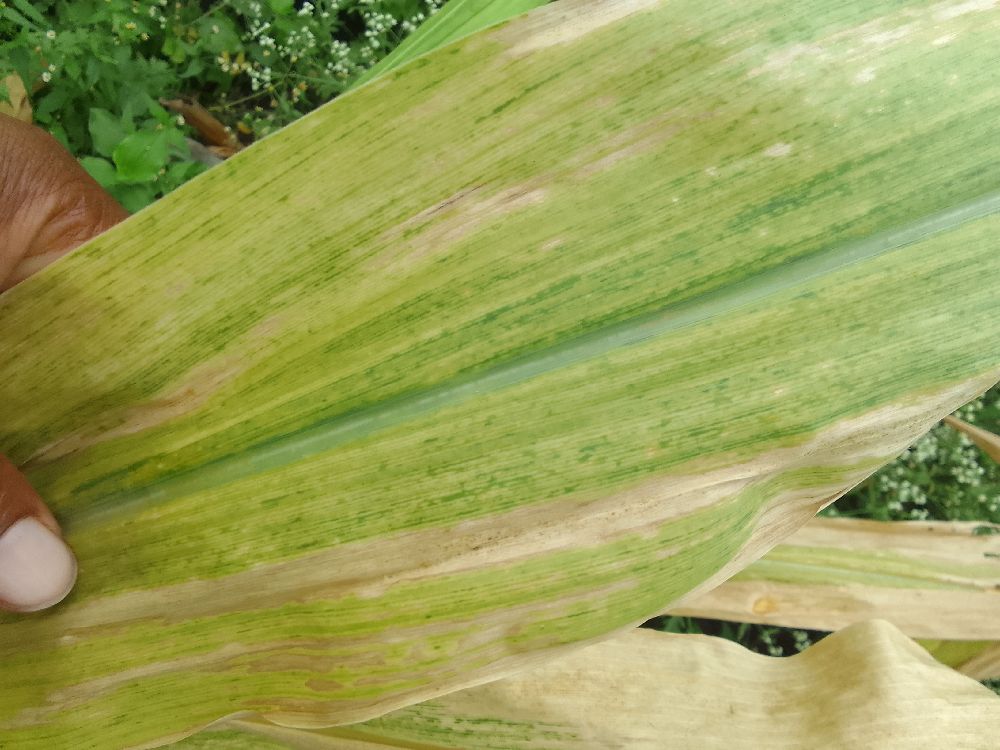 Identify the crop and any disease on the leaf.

maize, maize lethal necrosis
